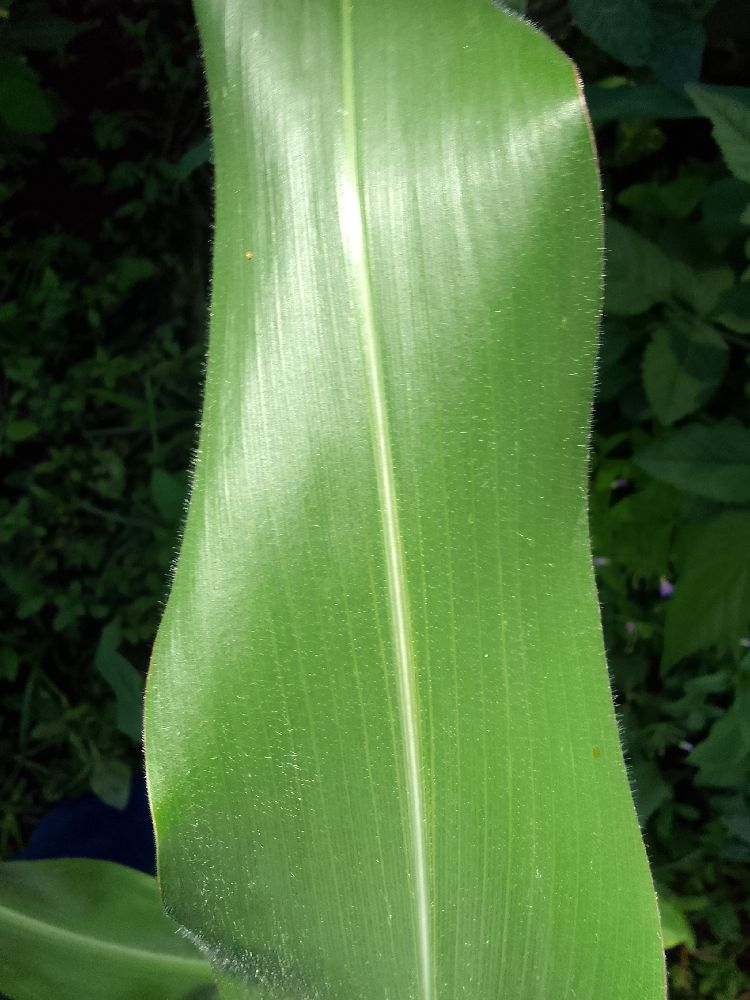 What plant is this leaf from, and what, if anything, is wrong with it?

maize, healthy
